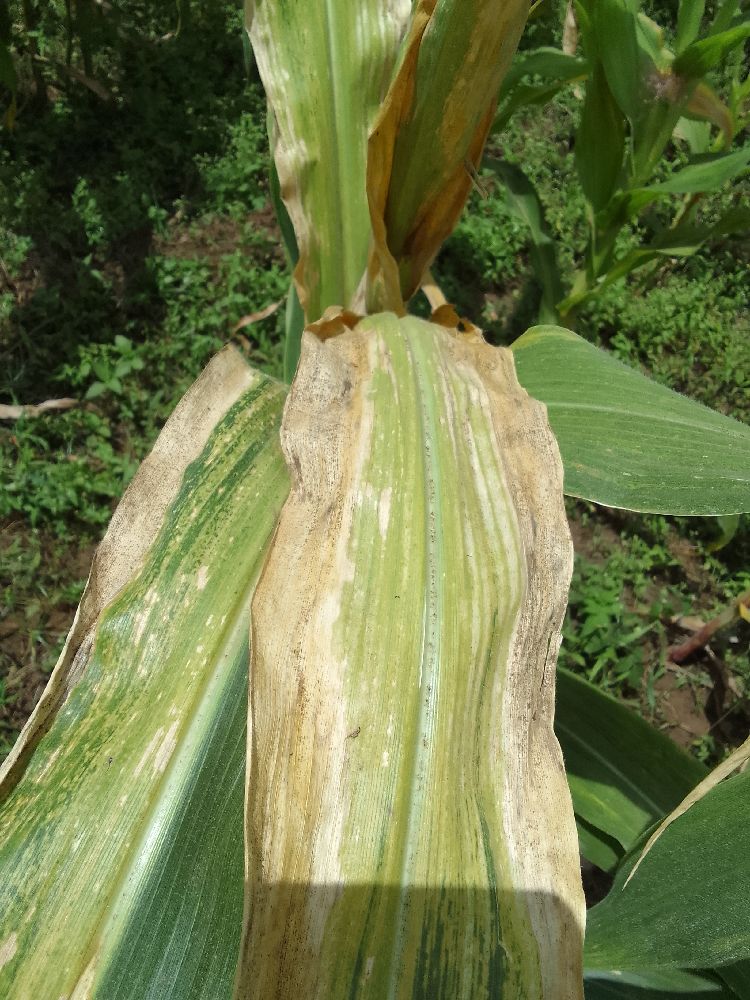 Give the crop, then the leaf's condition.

maize, maize lethal necrosis
